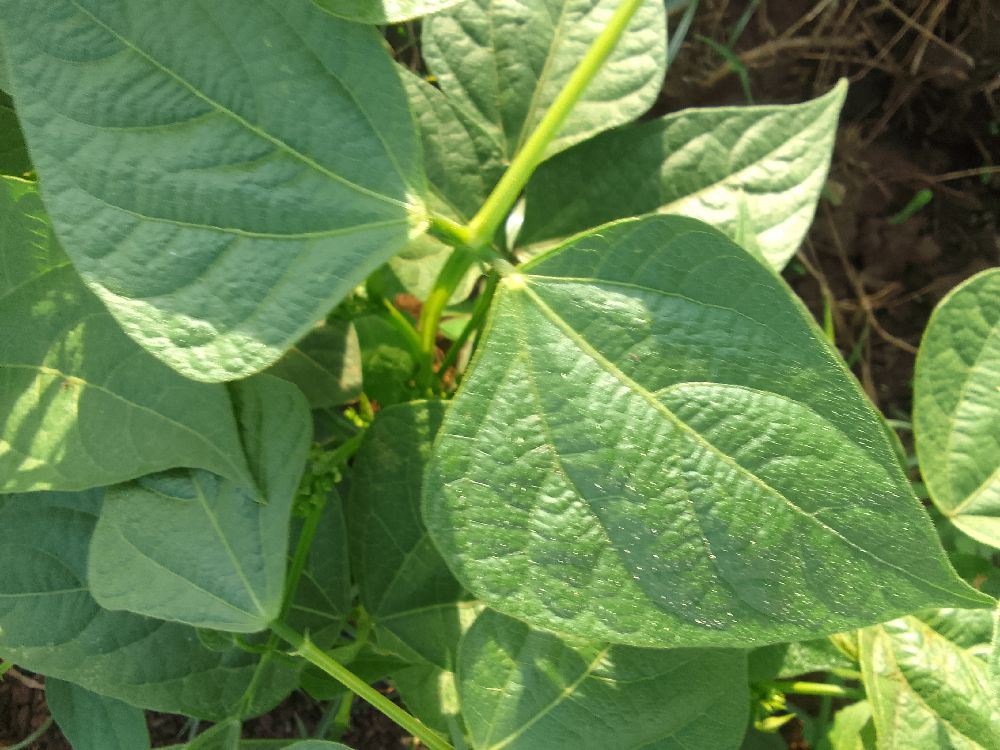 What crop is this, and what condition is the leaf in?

common bean, healthy
